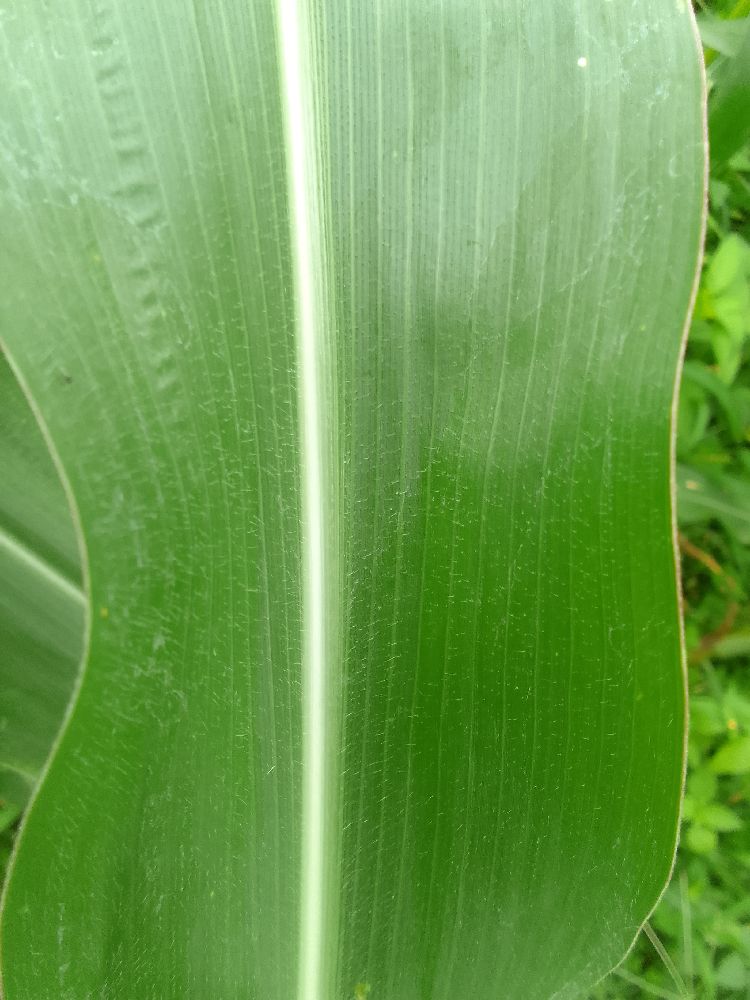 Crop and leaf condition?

maize, healthy
